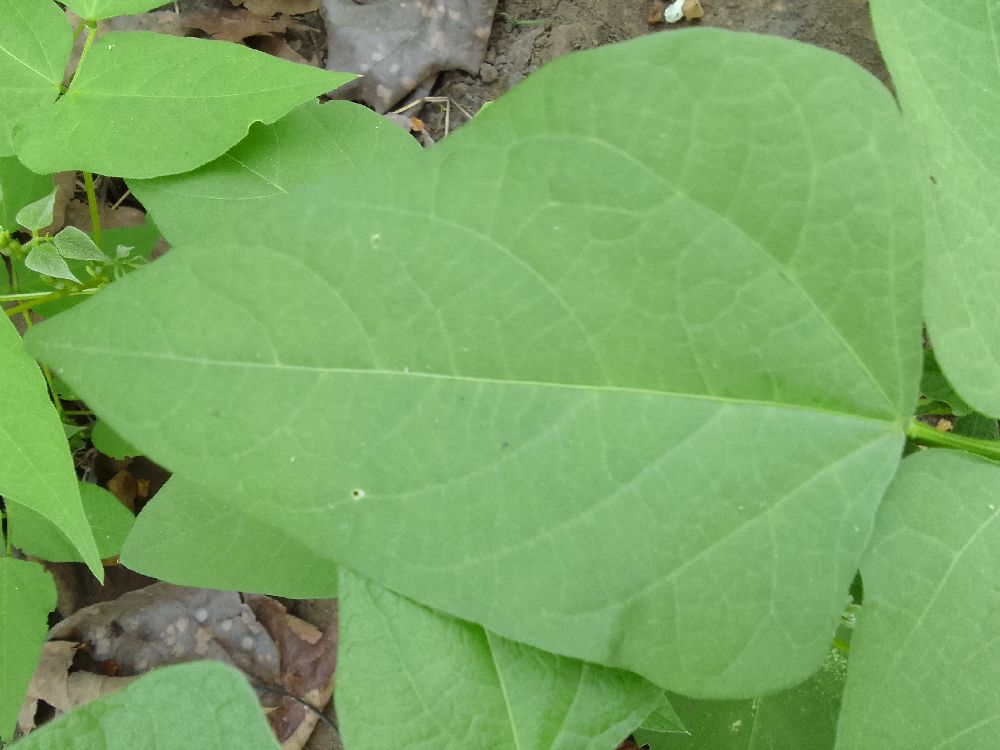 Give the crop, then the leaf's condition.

common bean, healthy
